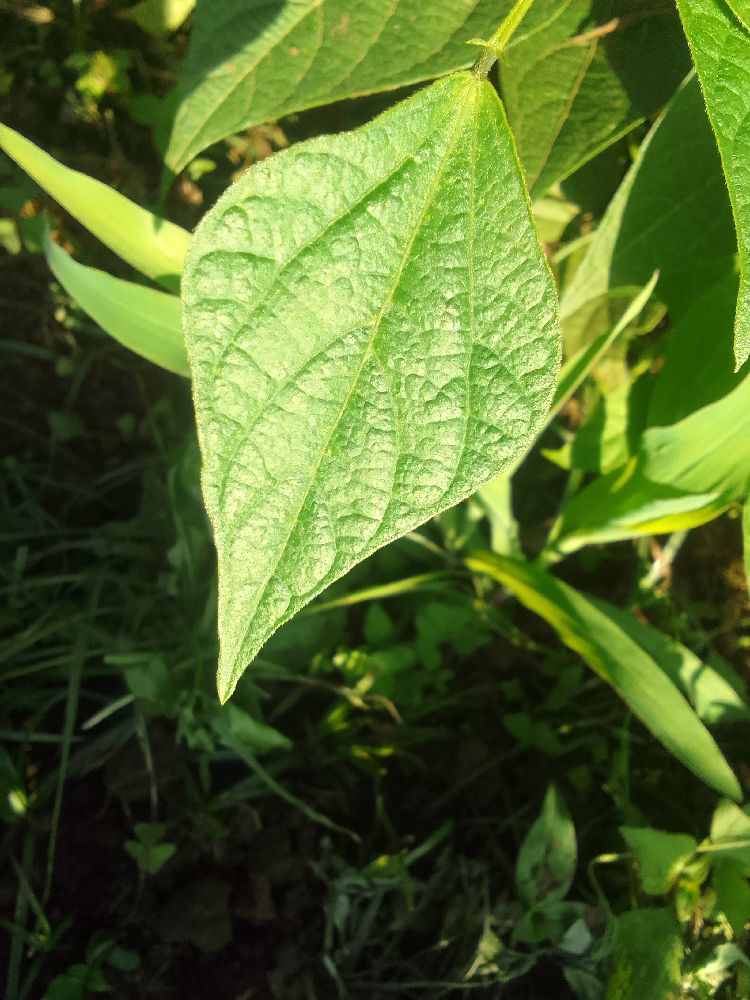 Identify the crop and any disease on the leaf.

common bean, healthy
